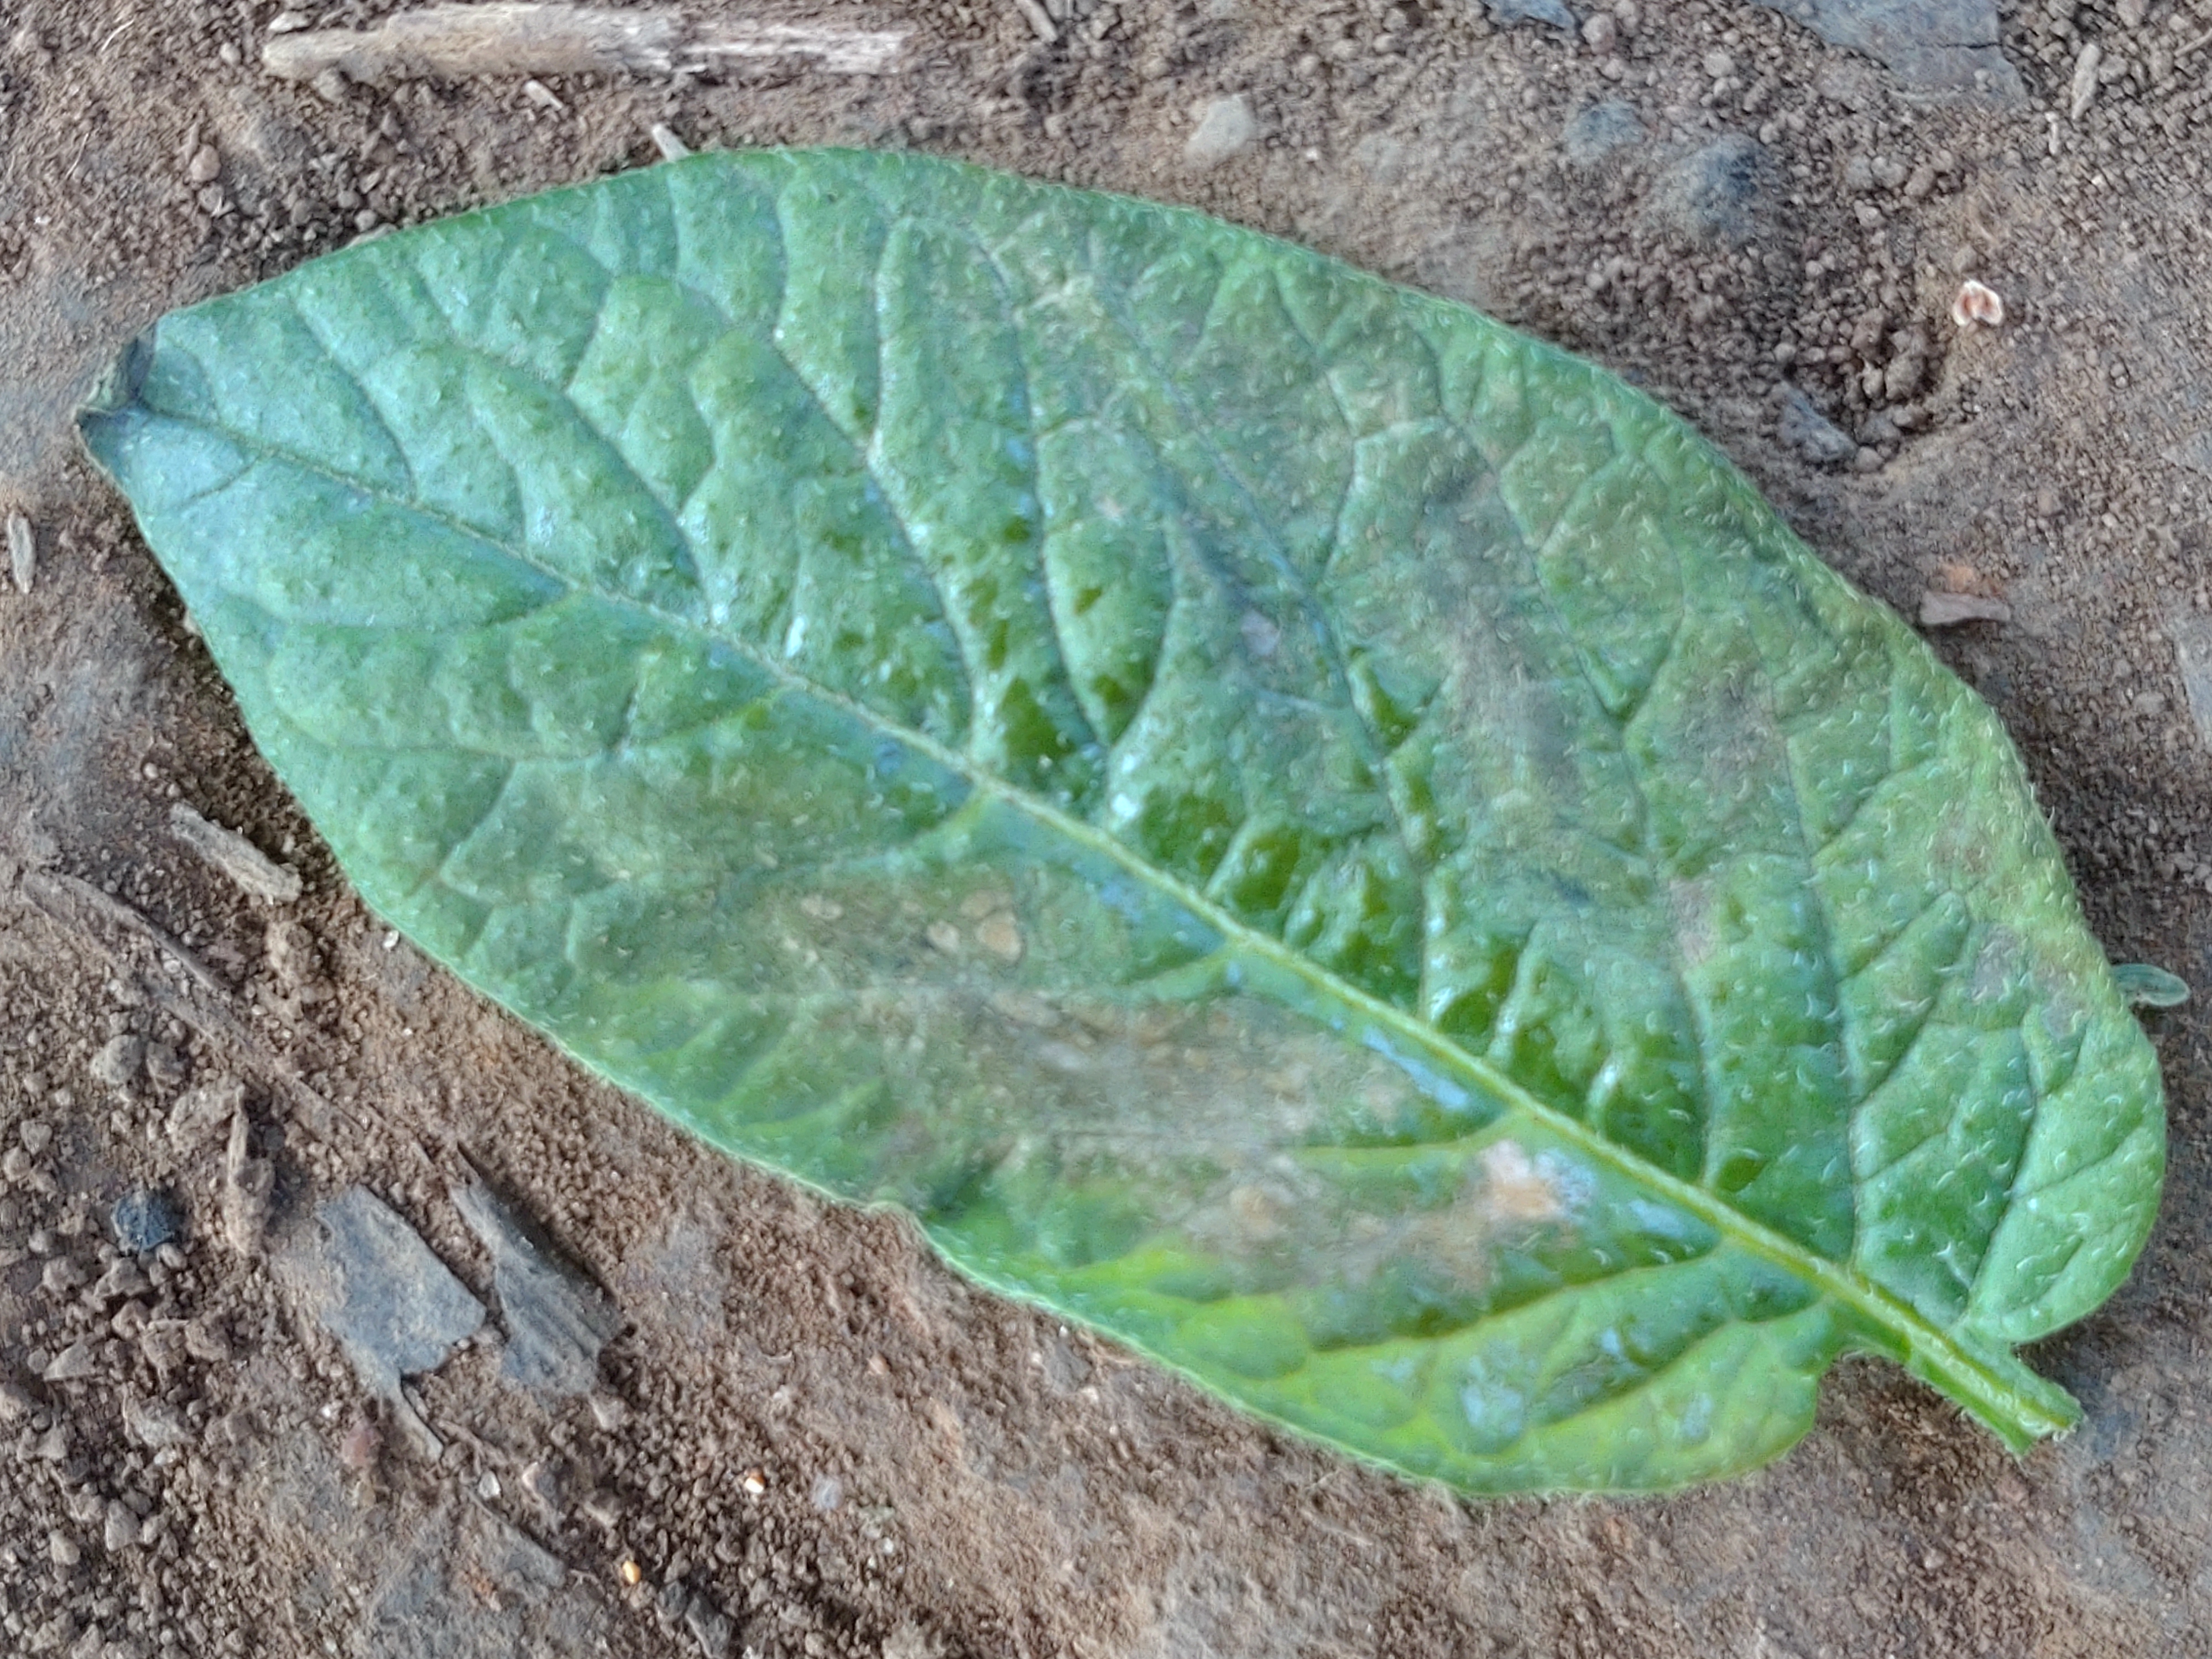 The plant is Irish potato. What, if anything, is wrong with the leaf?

early blight
